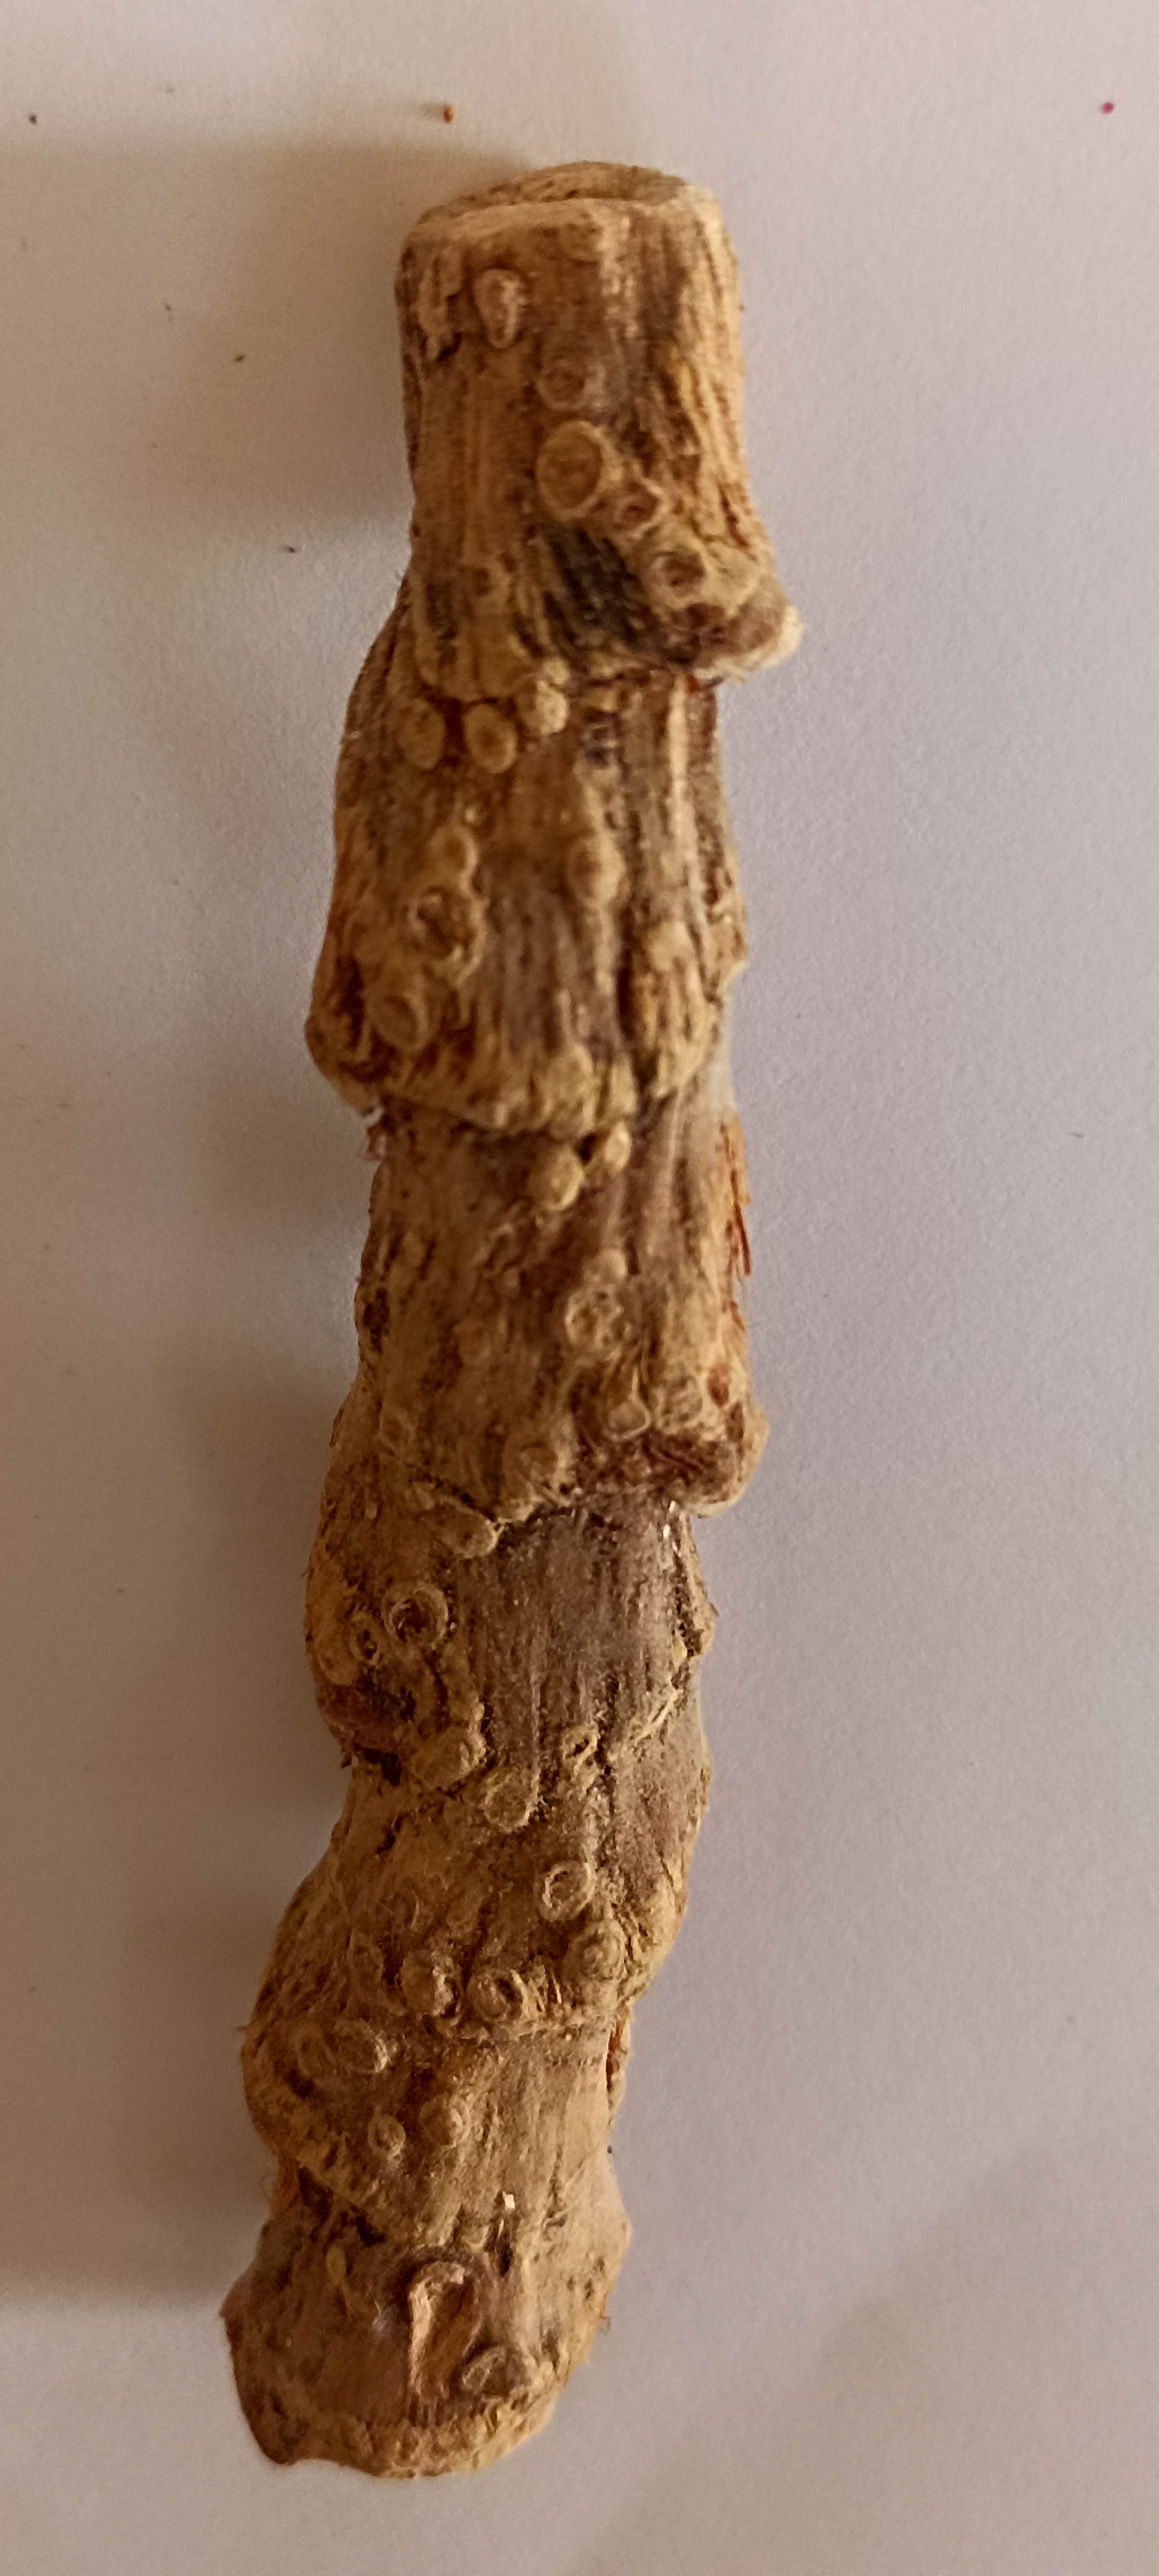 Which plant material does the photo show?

vekhand
